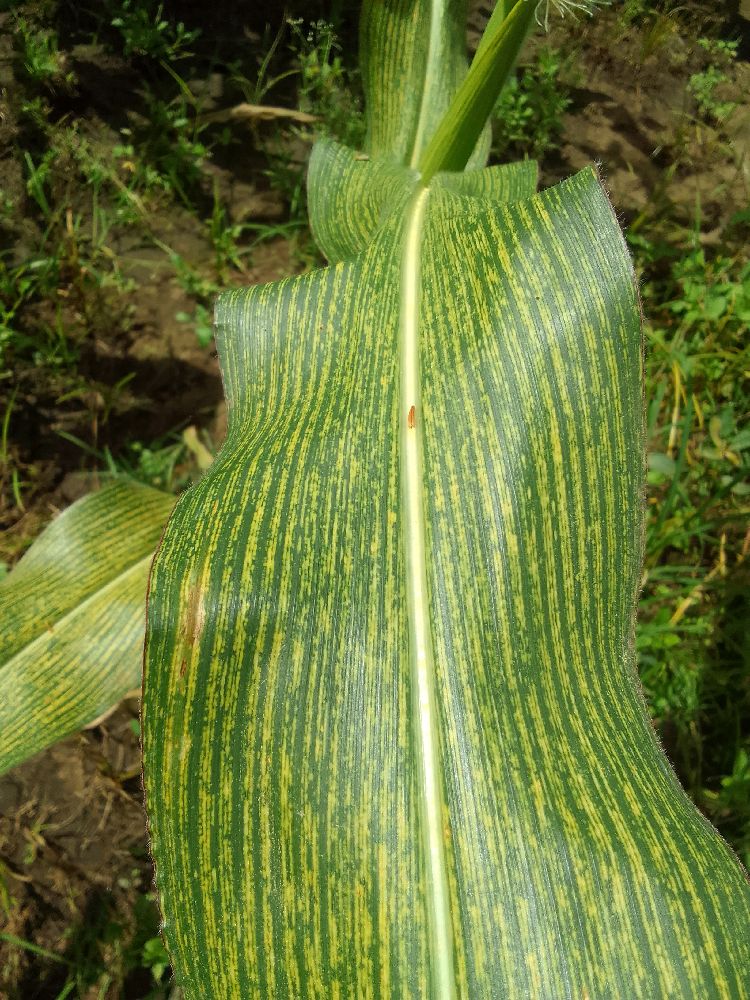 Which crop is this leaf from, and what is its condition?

maize, maize streak virus
